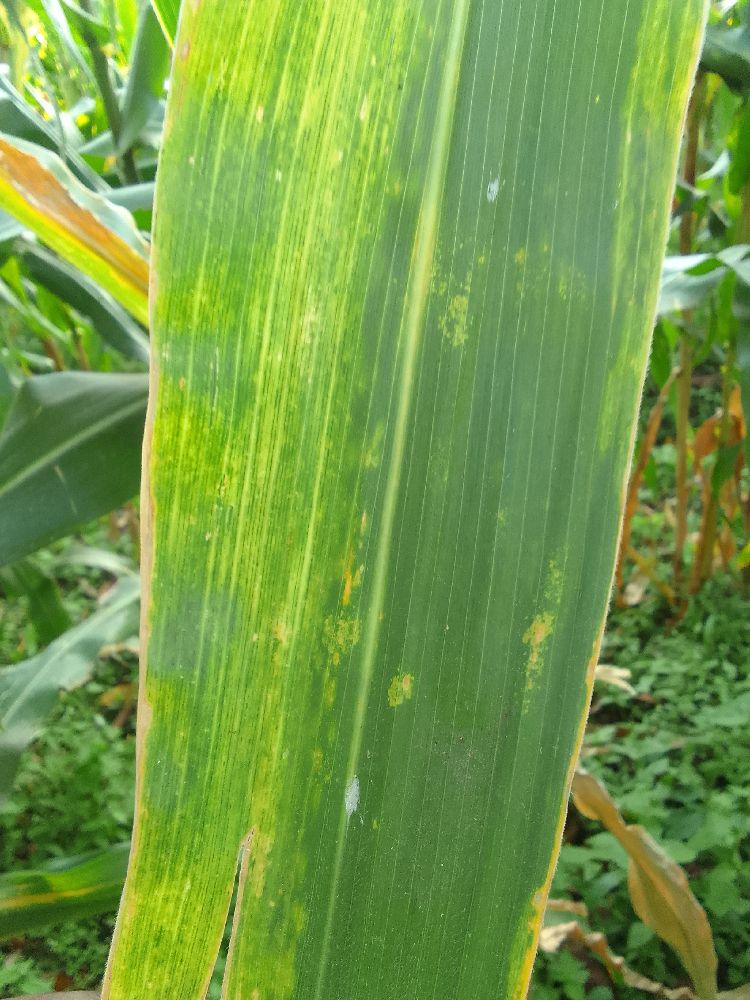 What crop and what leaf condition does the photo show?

maize, maize lethal necrosis
